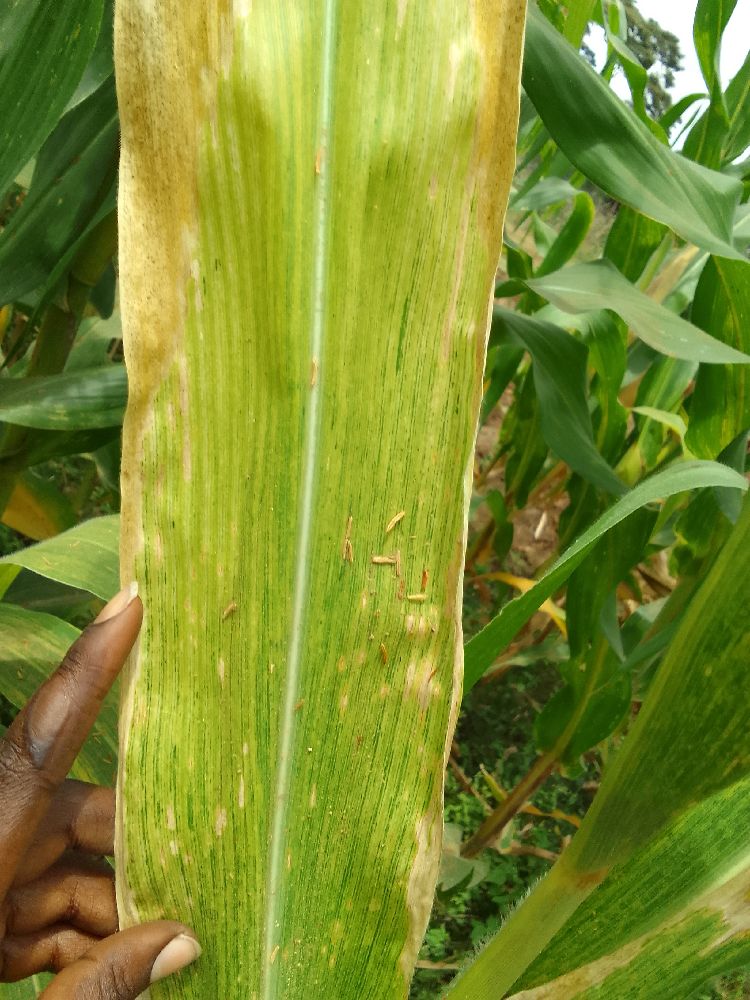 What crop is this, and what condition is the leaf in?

maize, maize lethal necrosis
